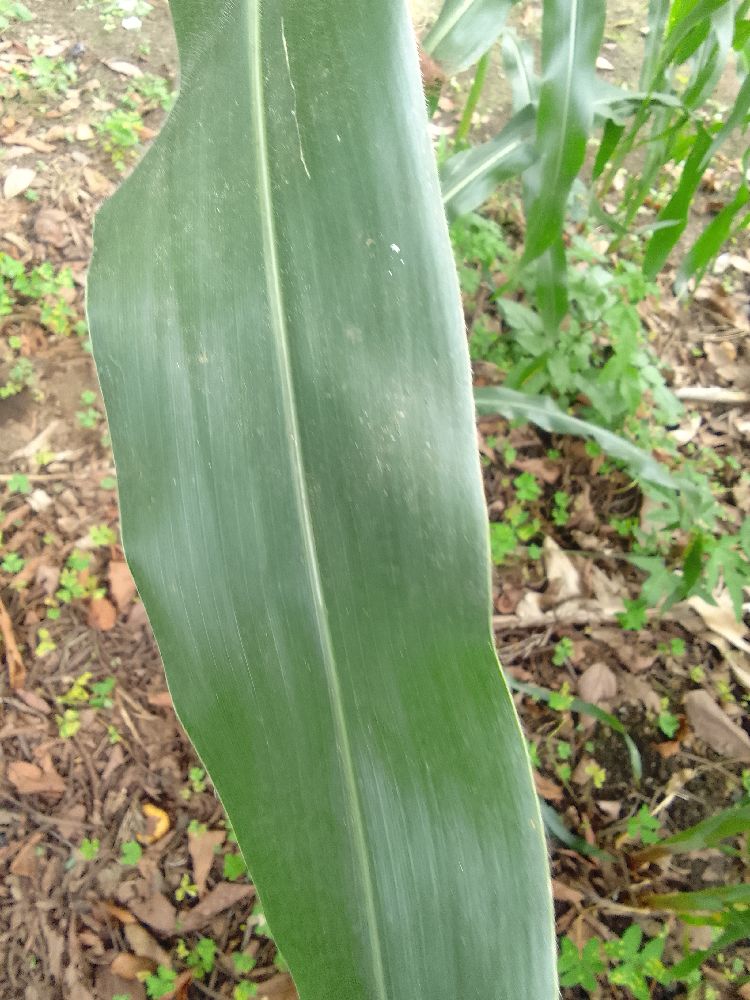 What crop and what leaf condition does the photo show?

maize, healthy
